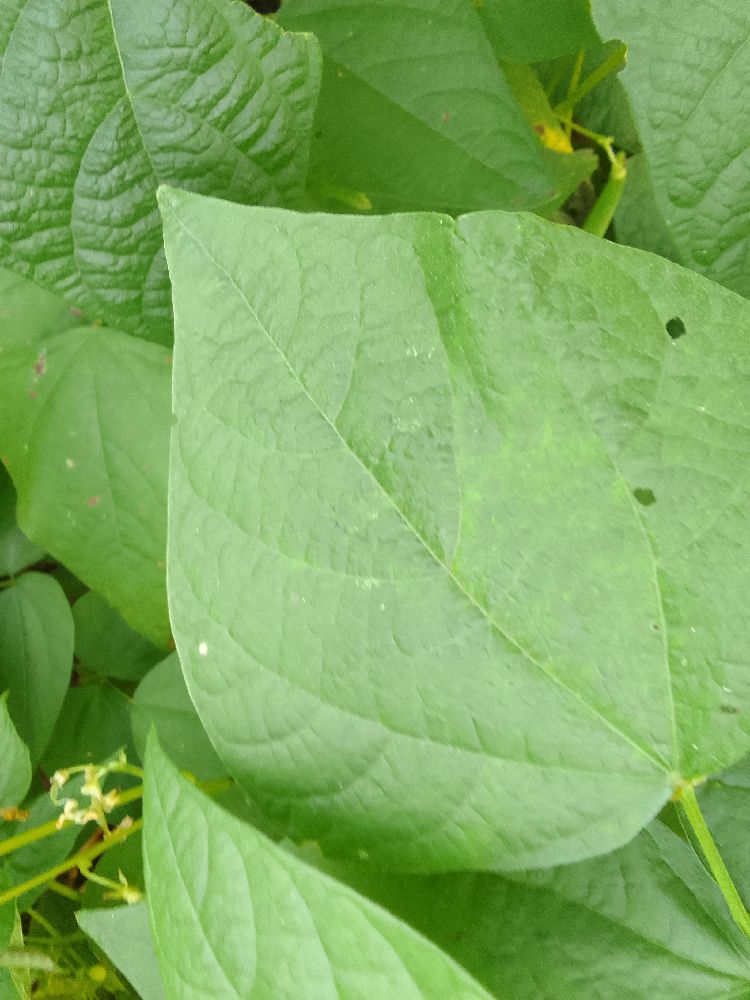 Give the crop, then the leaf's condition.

common bean, healthy
